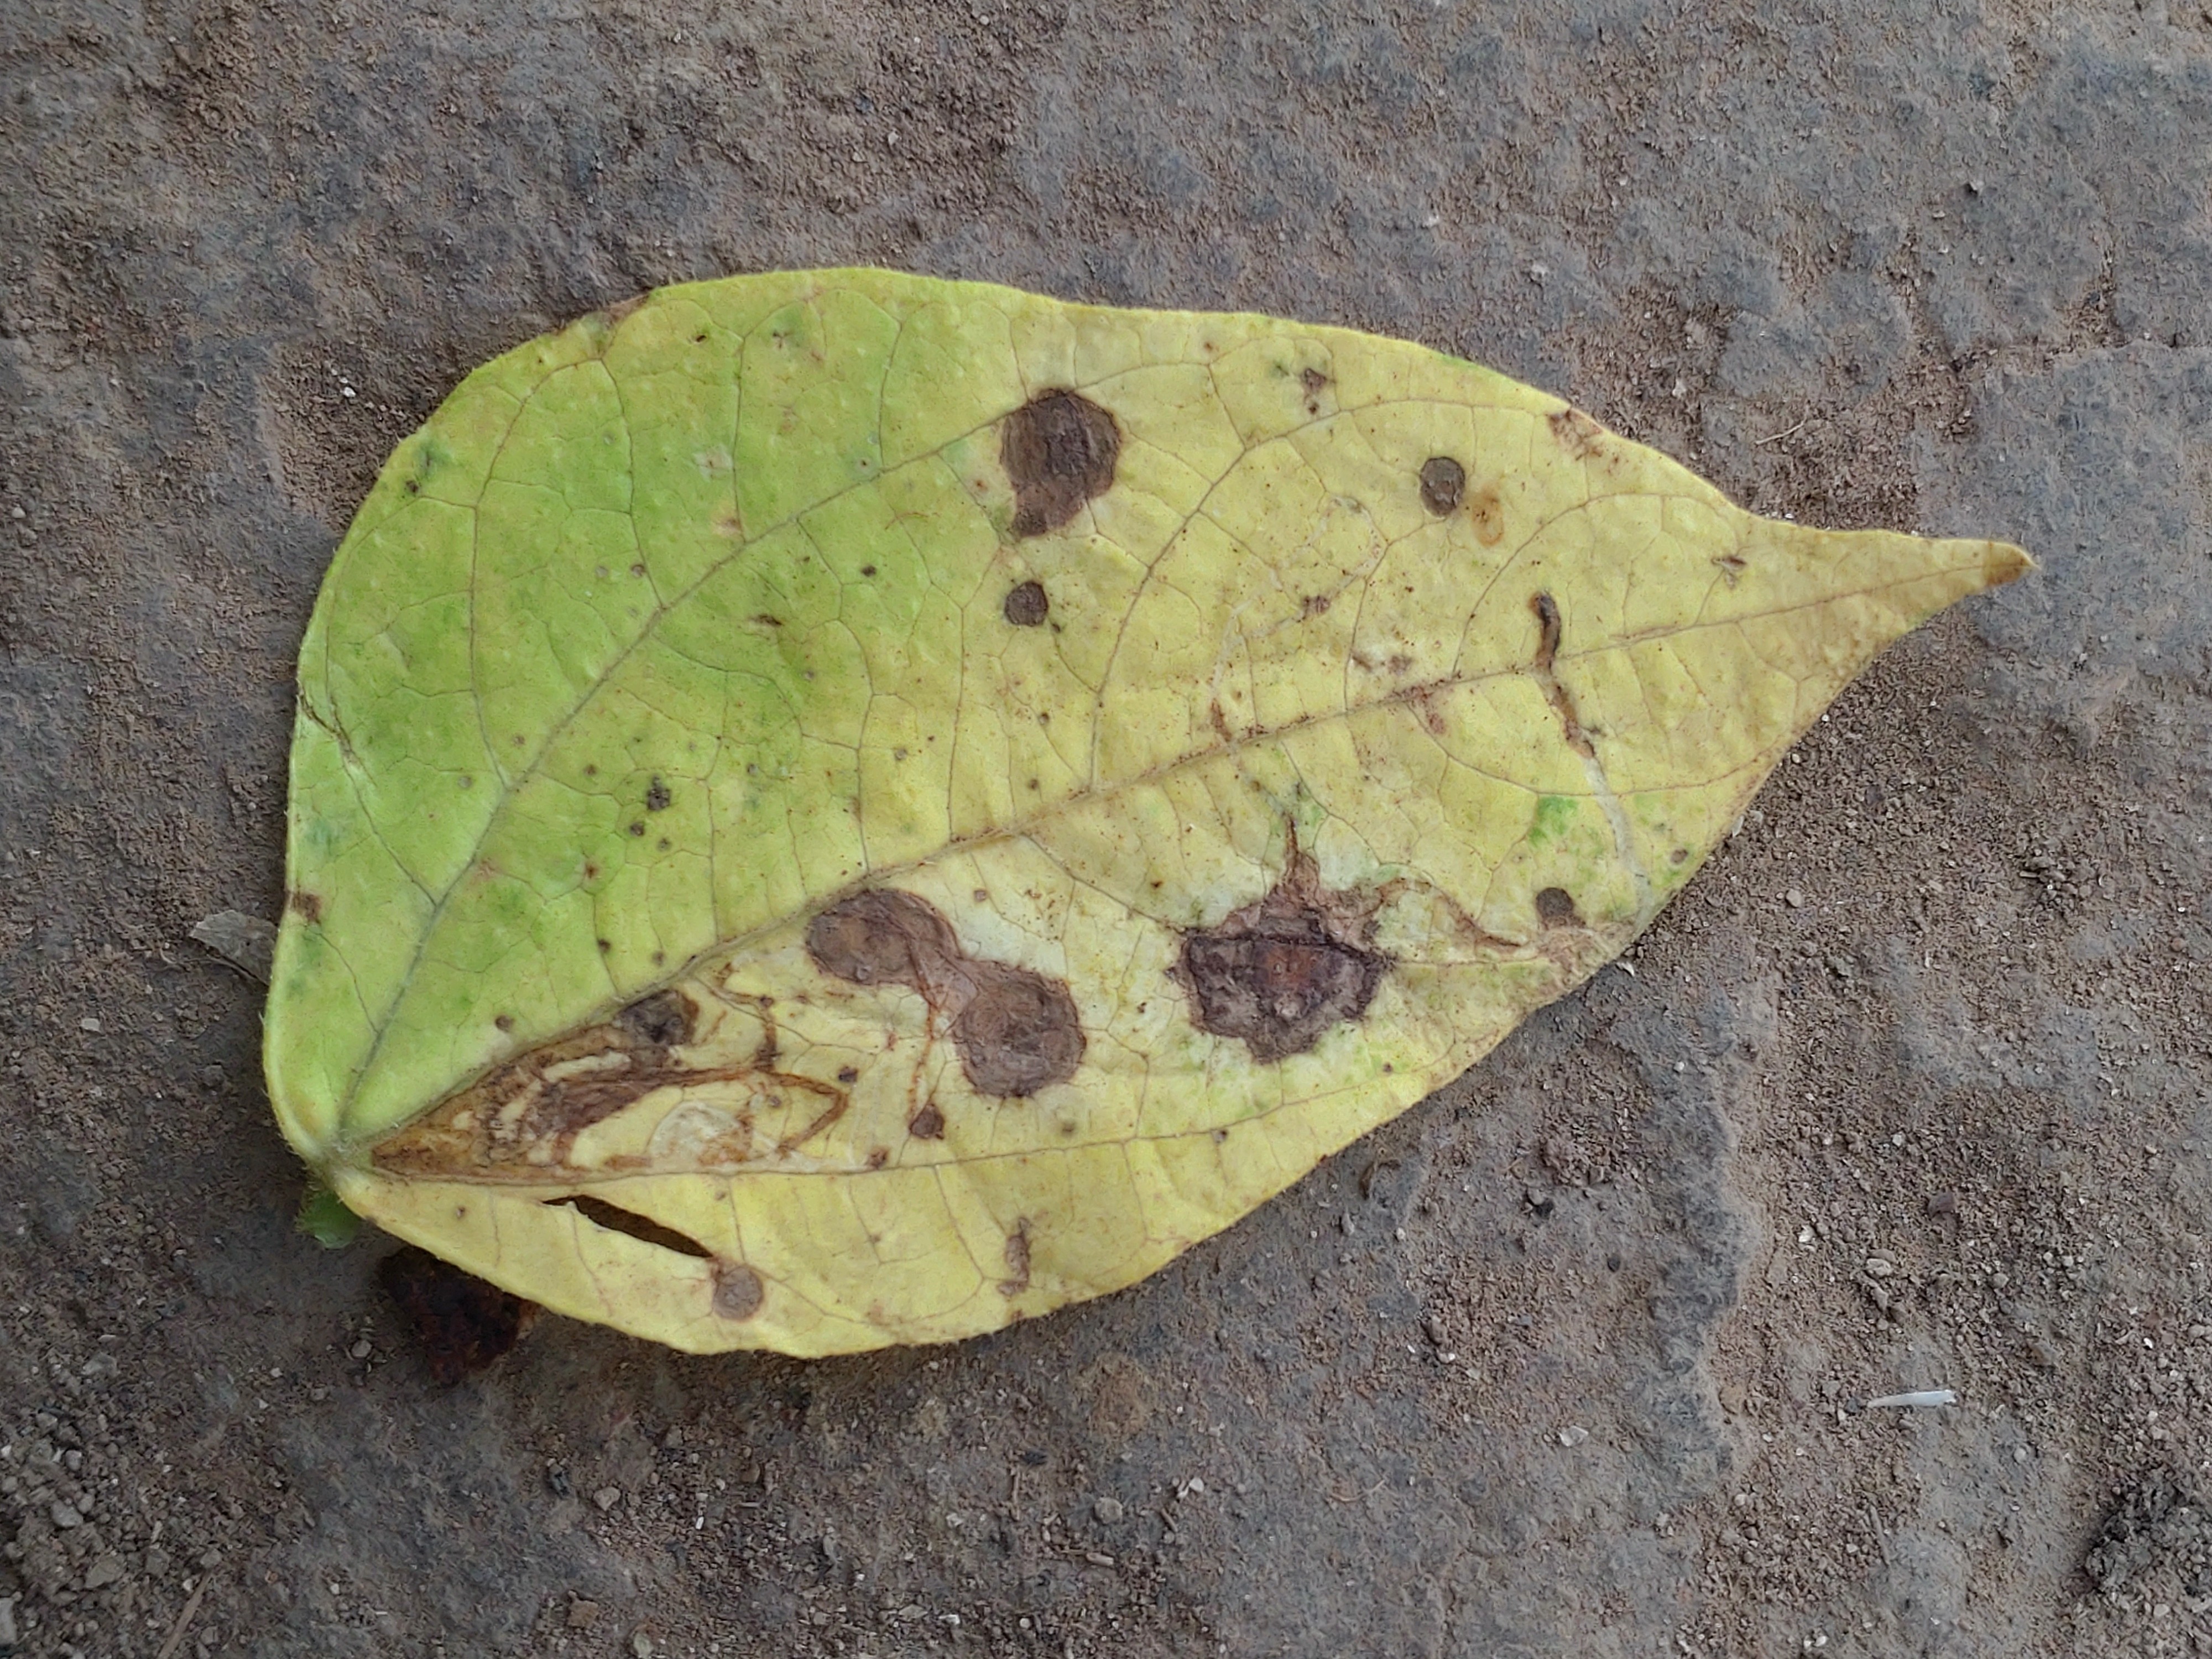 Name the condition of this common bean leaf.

anthracnose
